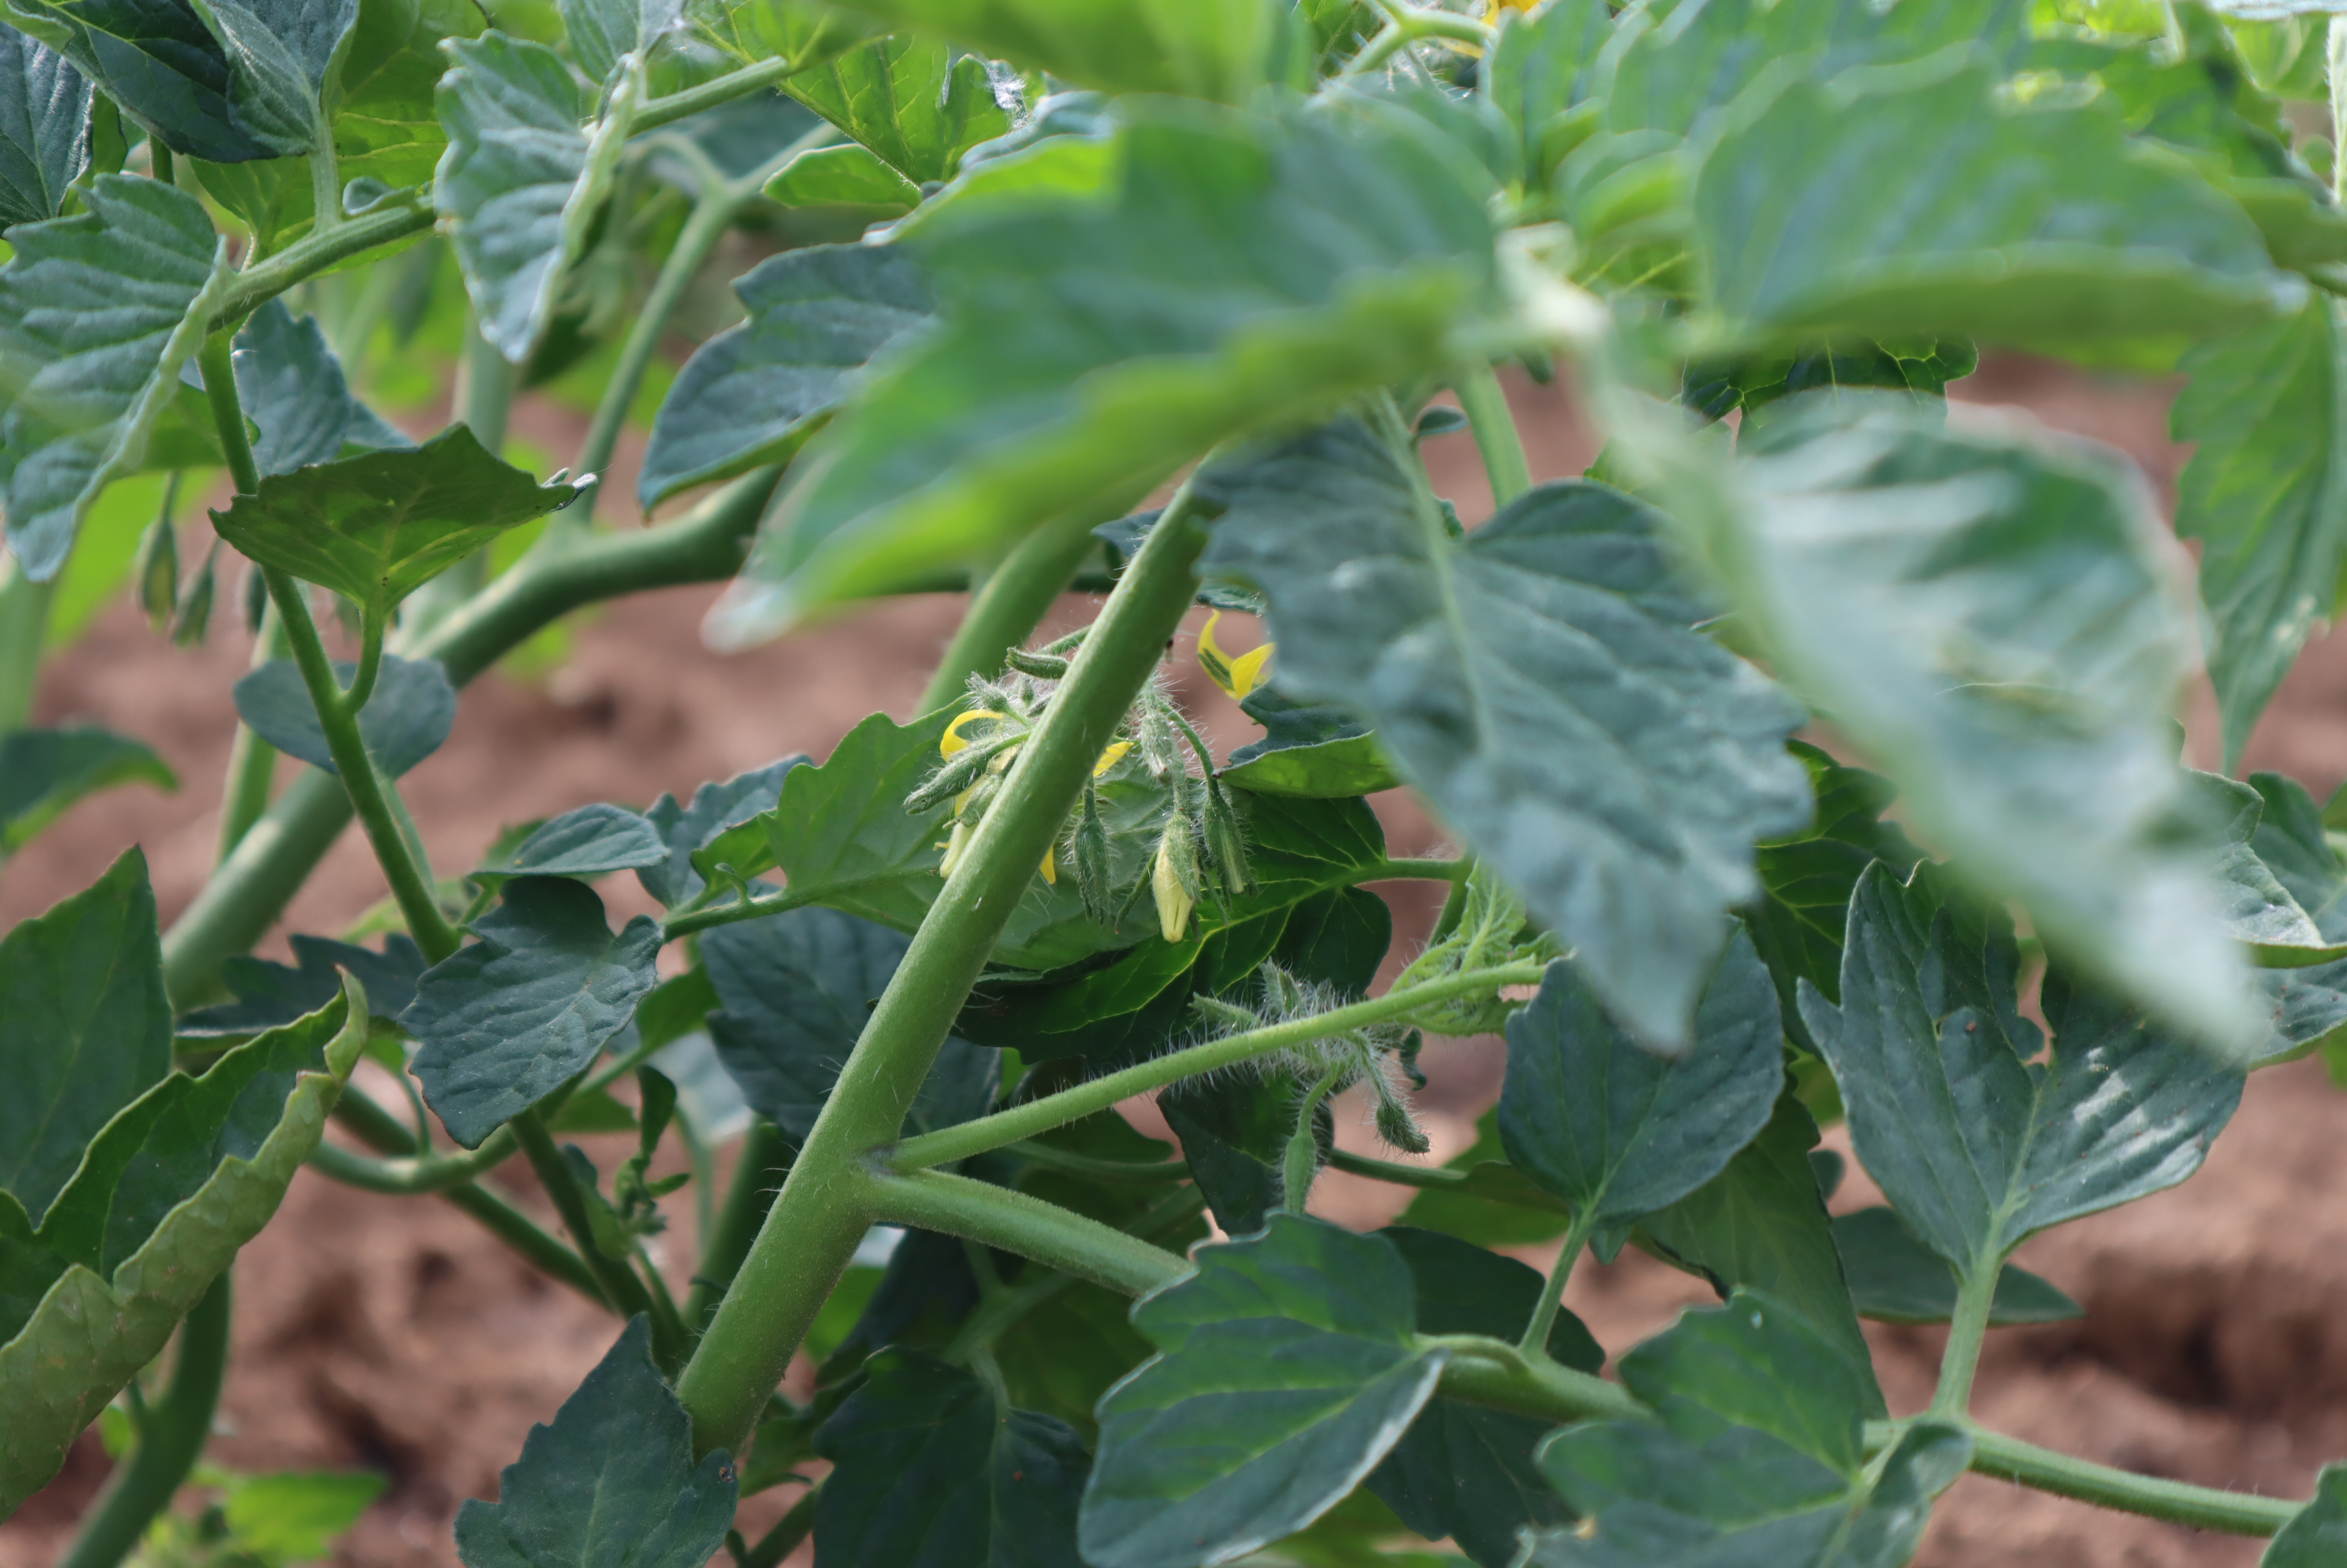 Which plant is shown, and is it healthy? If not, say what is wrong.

tomato, water stress
